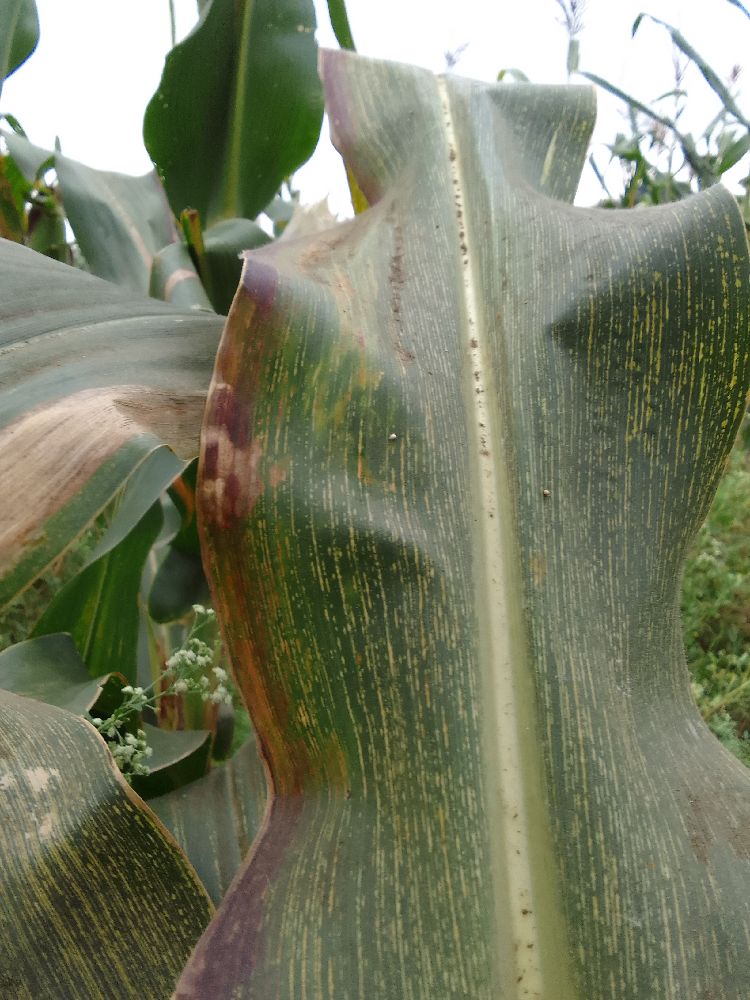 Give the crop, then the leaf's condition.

maize, maize streak virus
